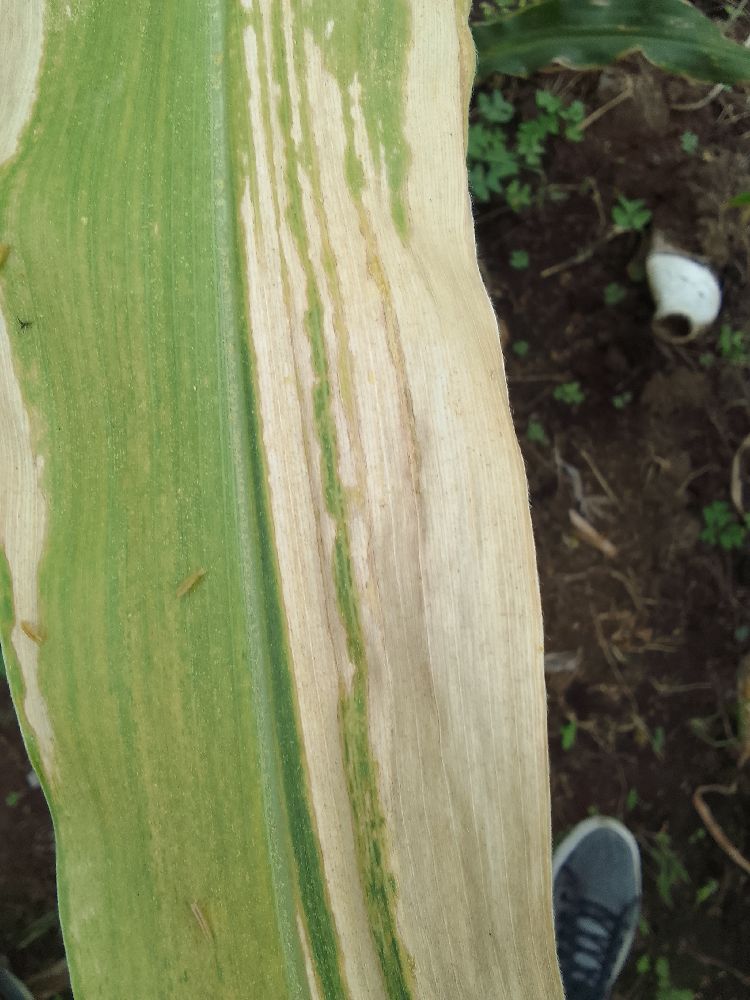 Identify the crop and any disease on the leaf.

maize, maize lethal necrosis
